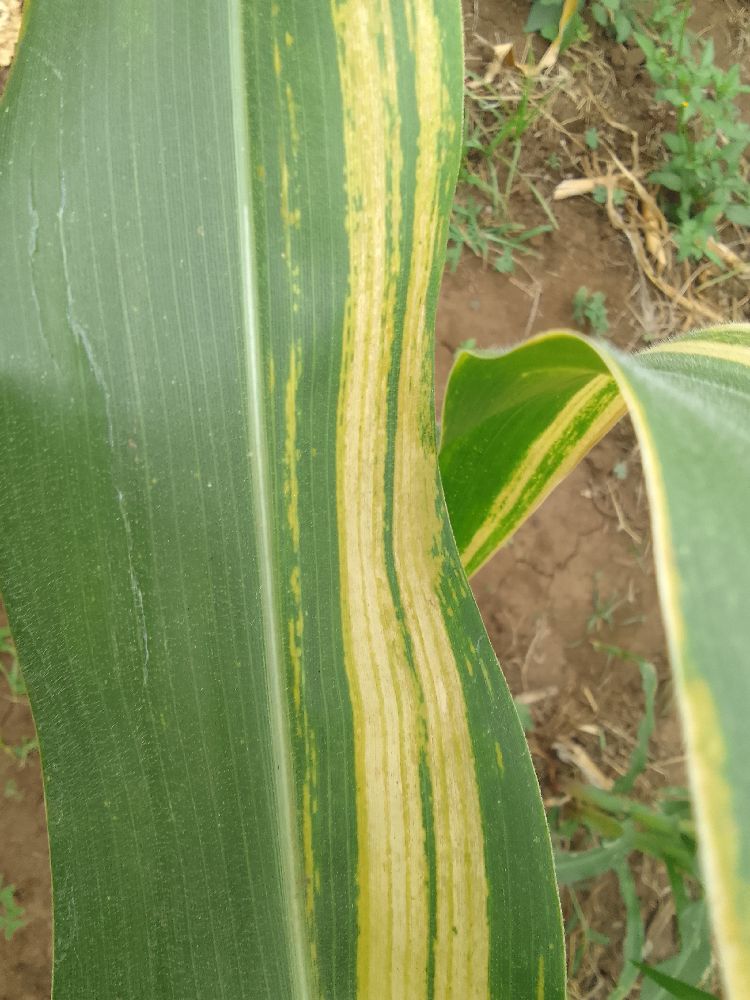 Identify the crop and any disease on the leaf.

maize, maize lethal necrosis
